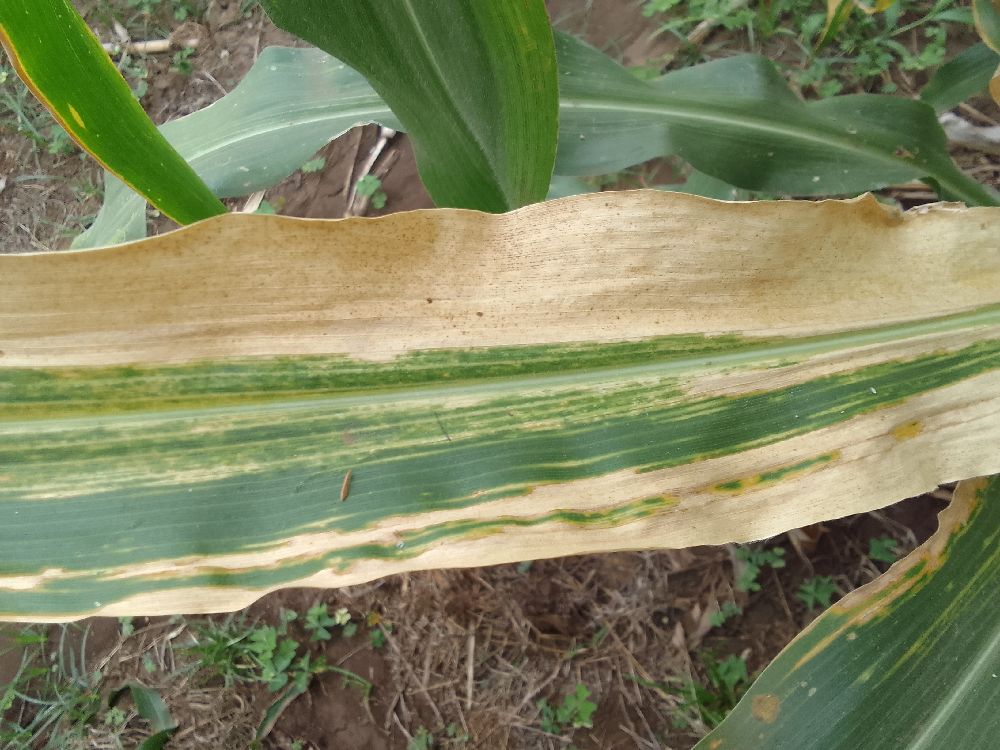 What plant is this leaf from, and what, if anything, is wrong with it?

maize, maize lethal necrosis
